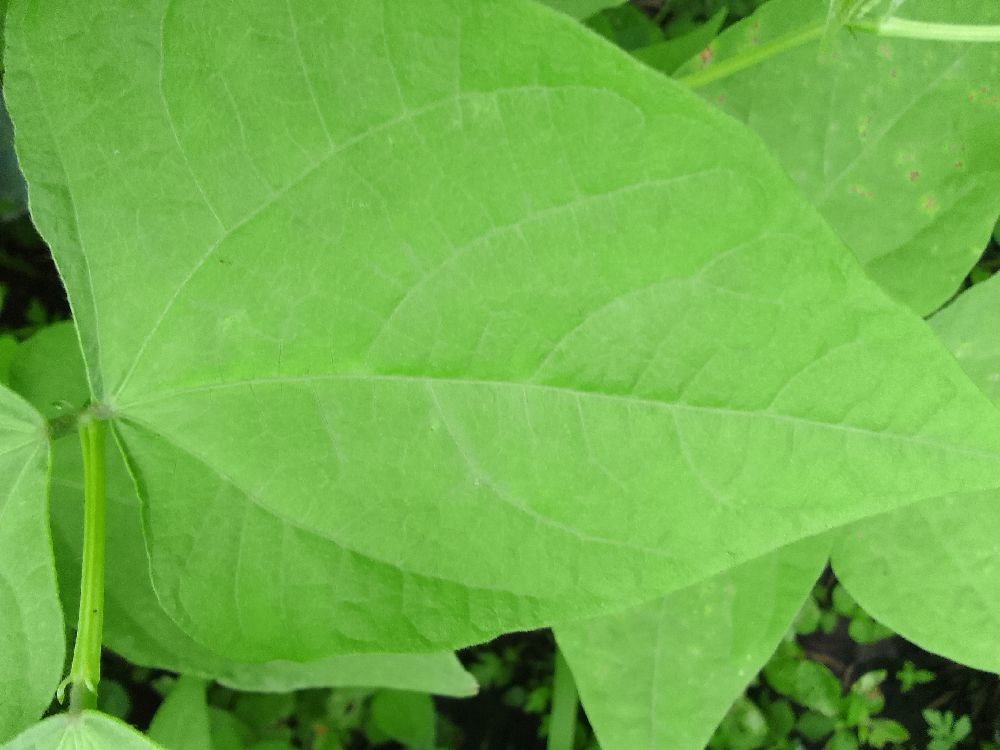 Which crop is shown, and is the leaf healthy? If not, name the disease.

common bean, healthy
